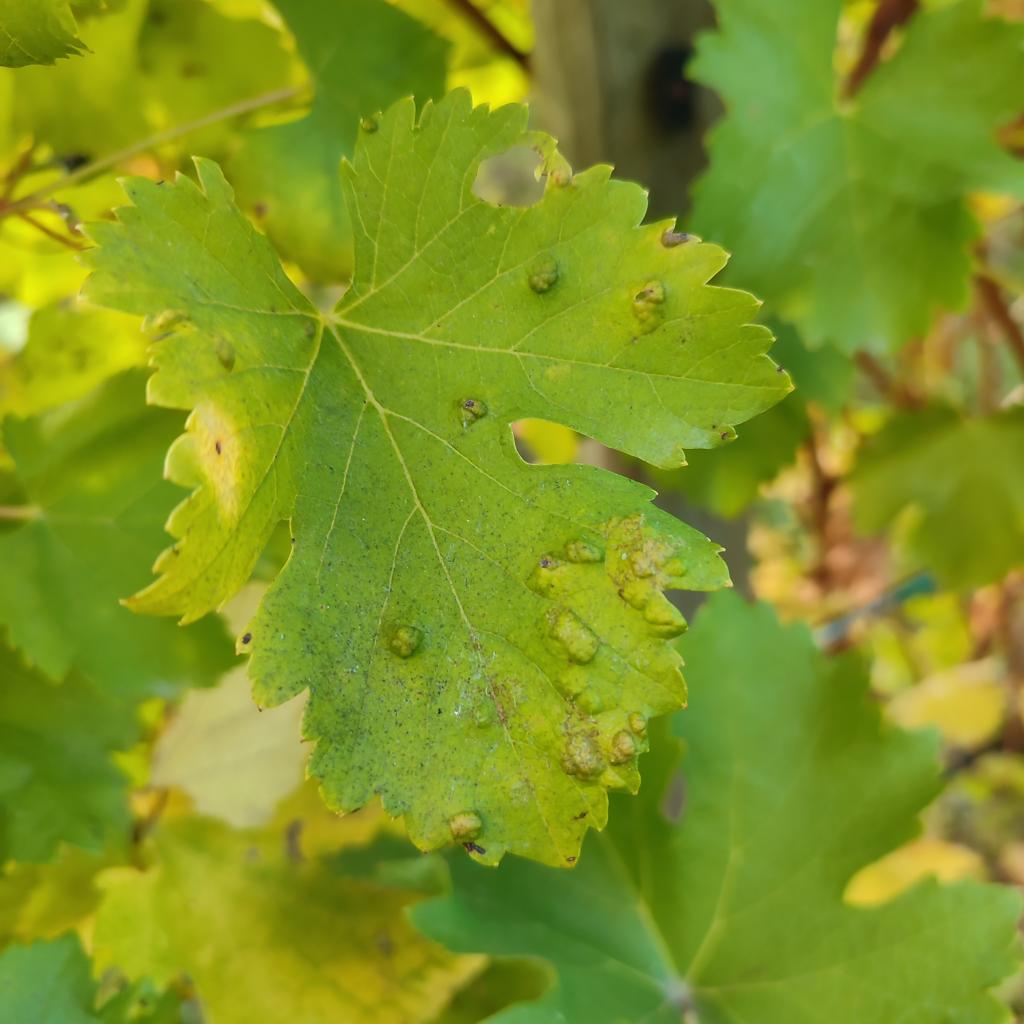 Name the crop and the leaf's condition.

grapevine, erineum mite
